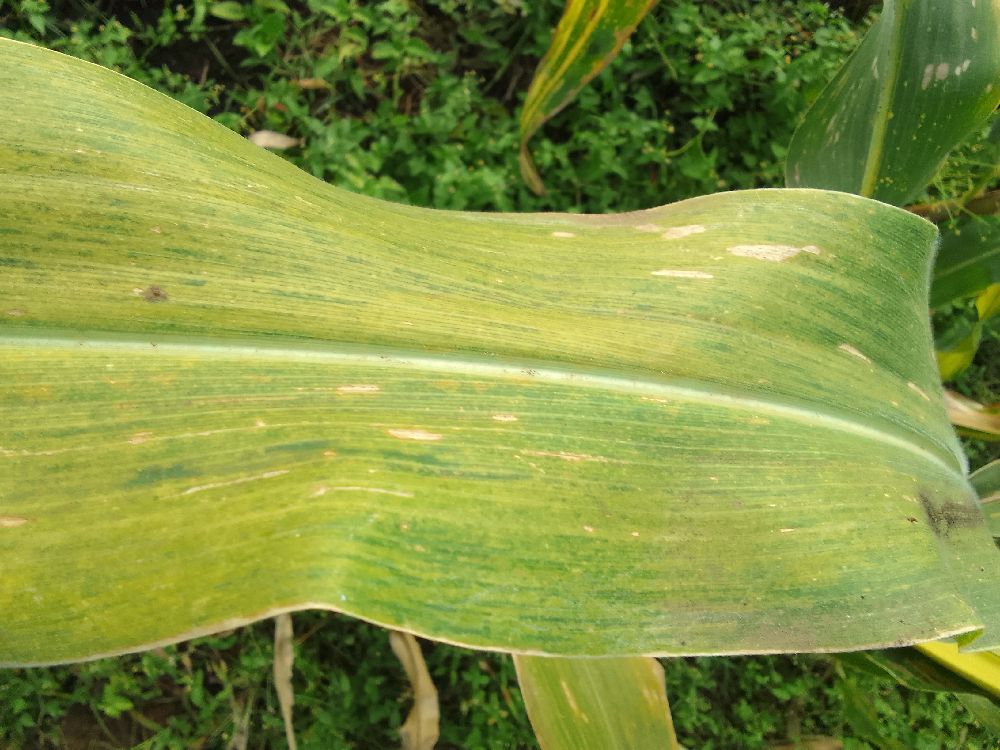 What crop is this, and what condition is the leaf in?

maize, maize lethal necrosis
